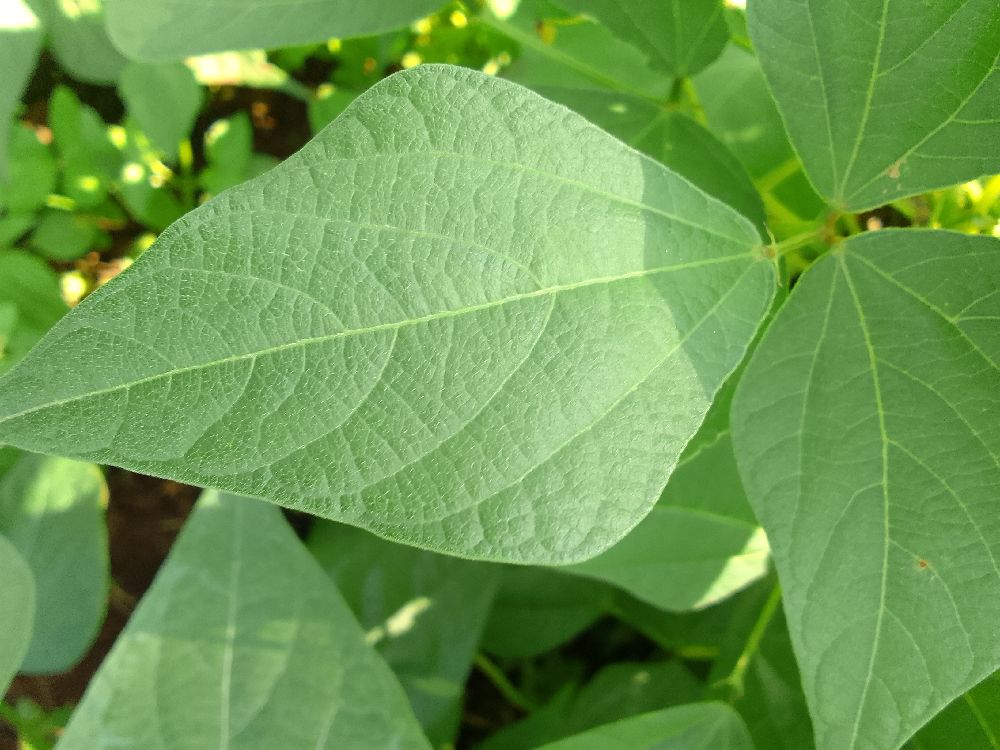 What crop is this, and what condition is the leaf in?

common bean, healthy
